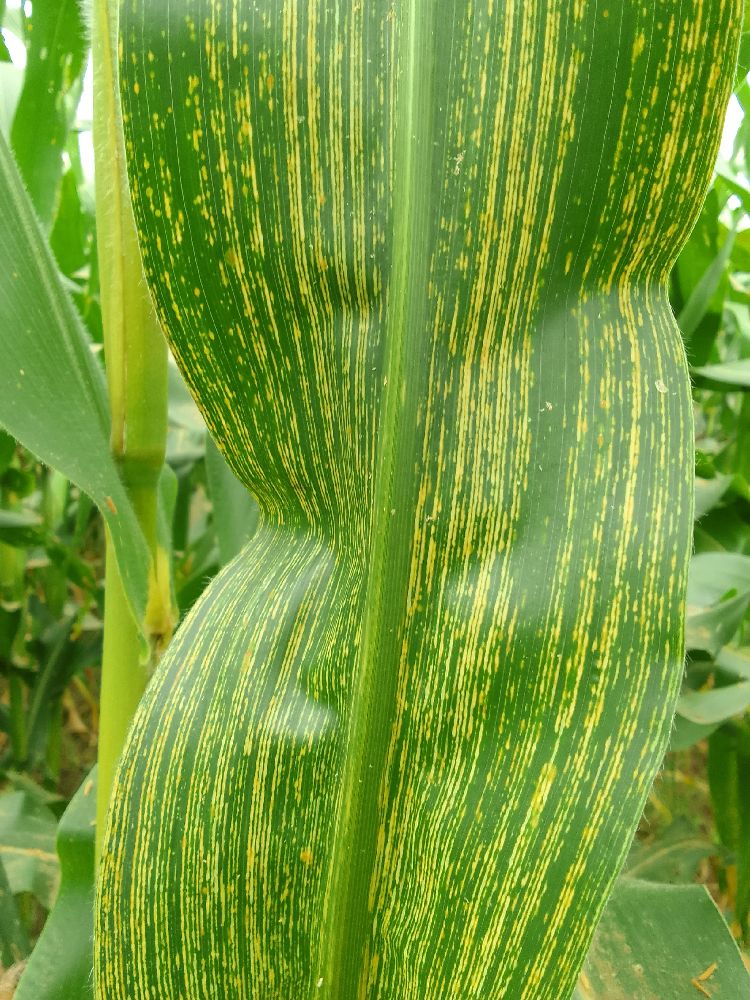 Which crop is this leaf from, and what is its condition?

maize, maize streak virus
